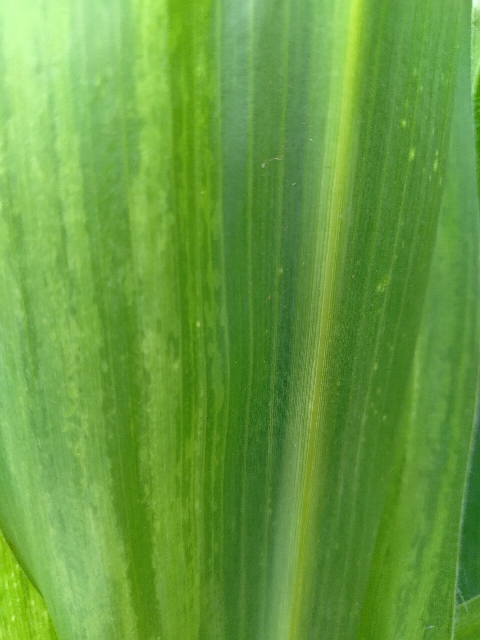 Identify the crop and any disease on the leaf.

maize, maize lethal necrosis
